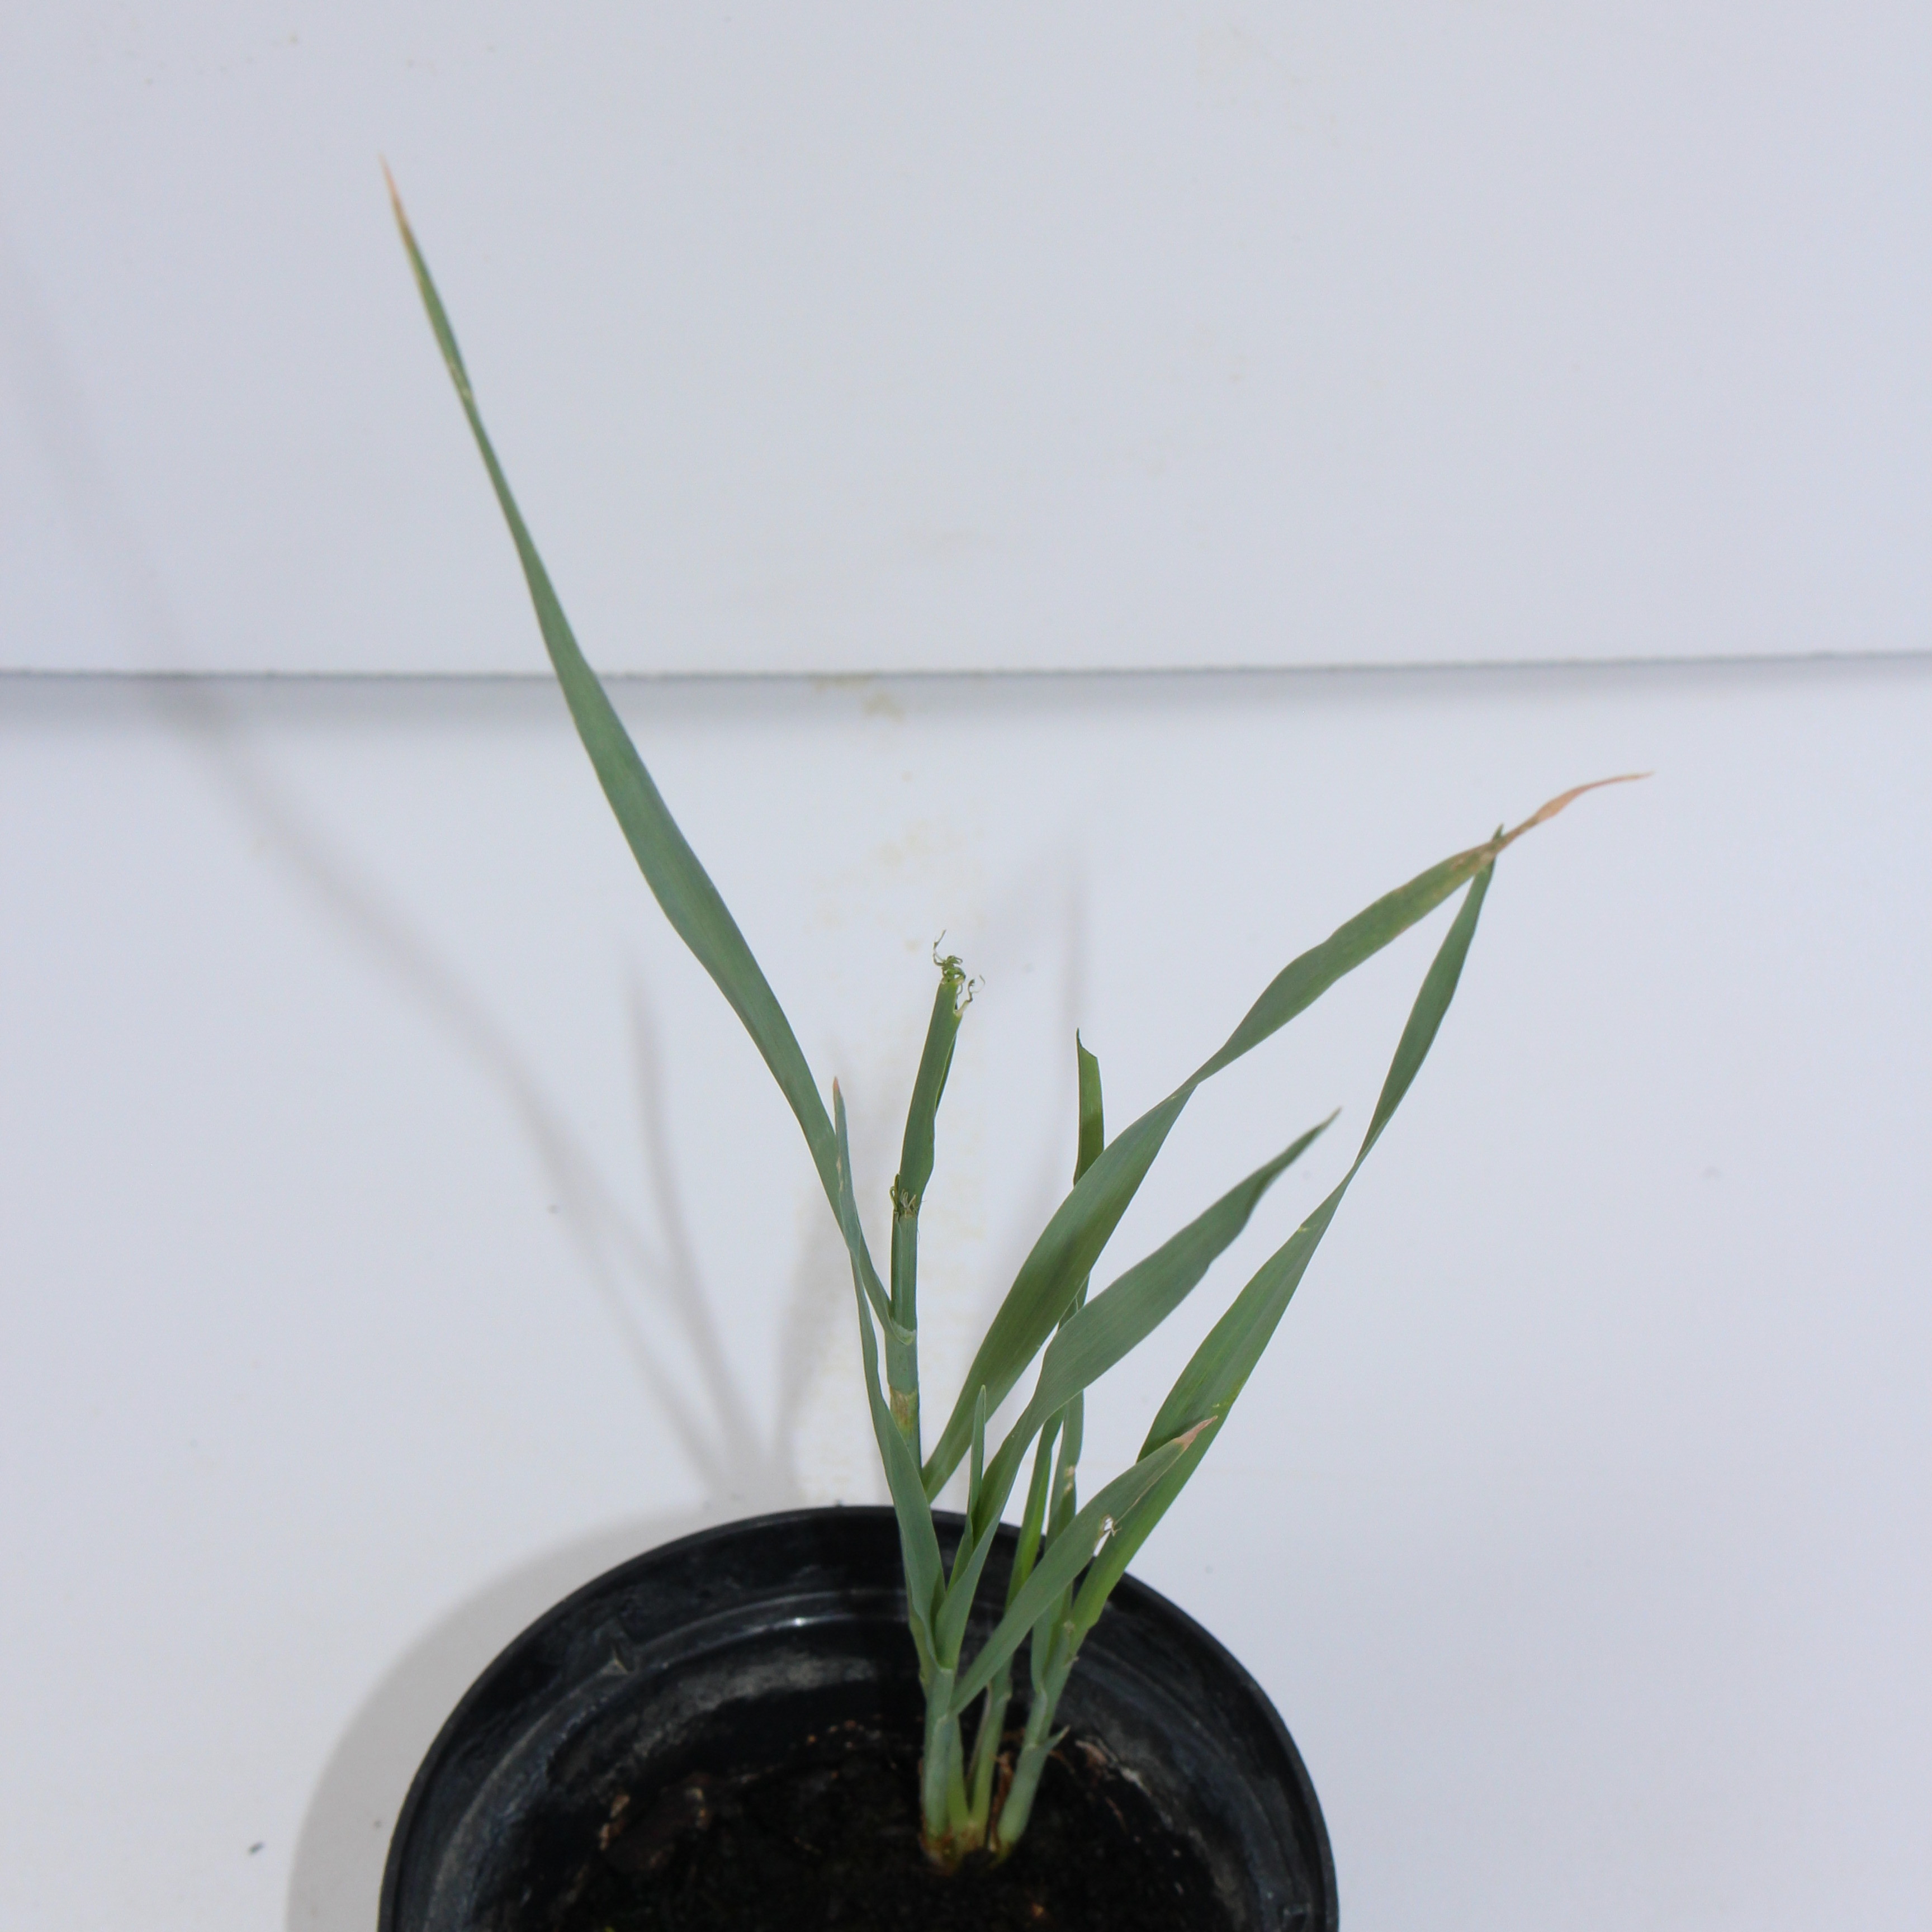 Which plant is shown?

Avena sterilis
